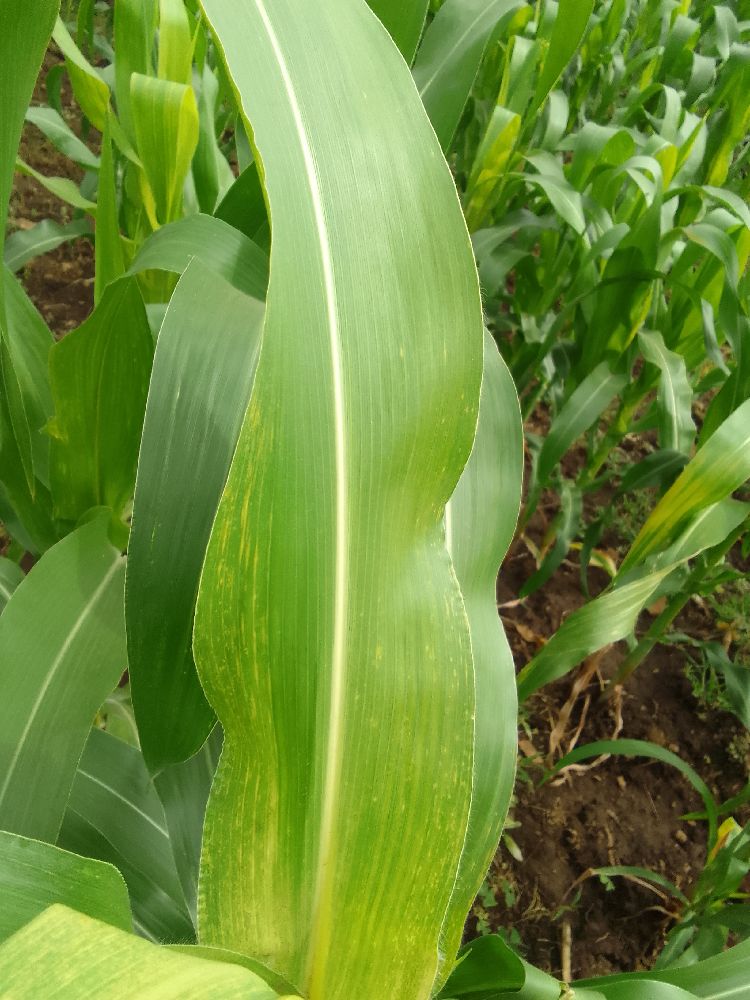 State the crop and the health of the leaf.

maize, maize lethal necrosis
